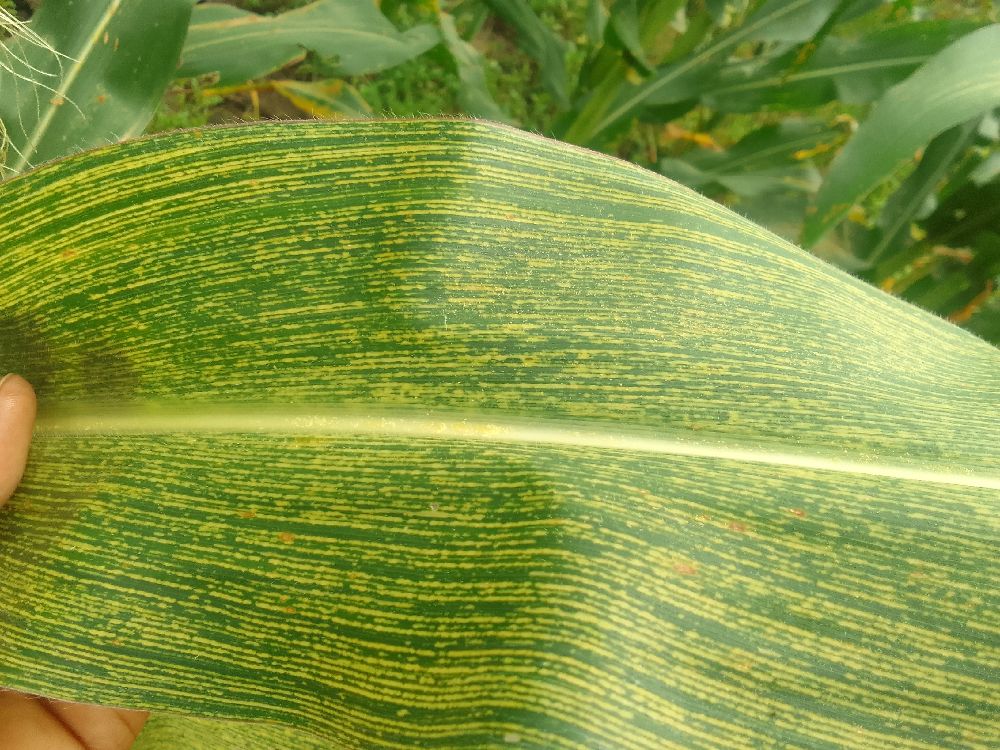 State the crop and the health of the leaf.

maize, maize streak virus
